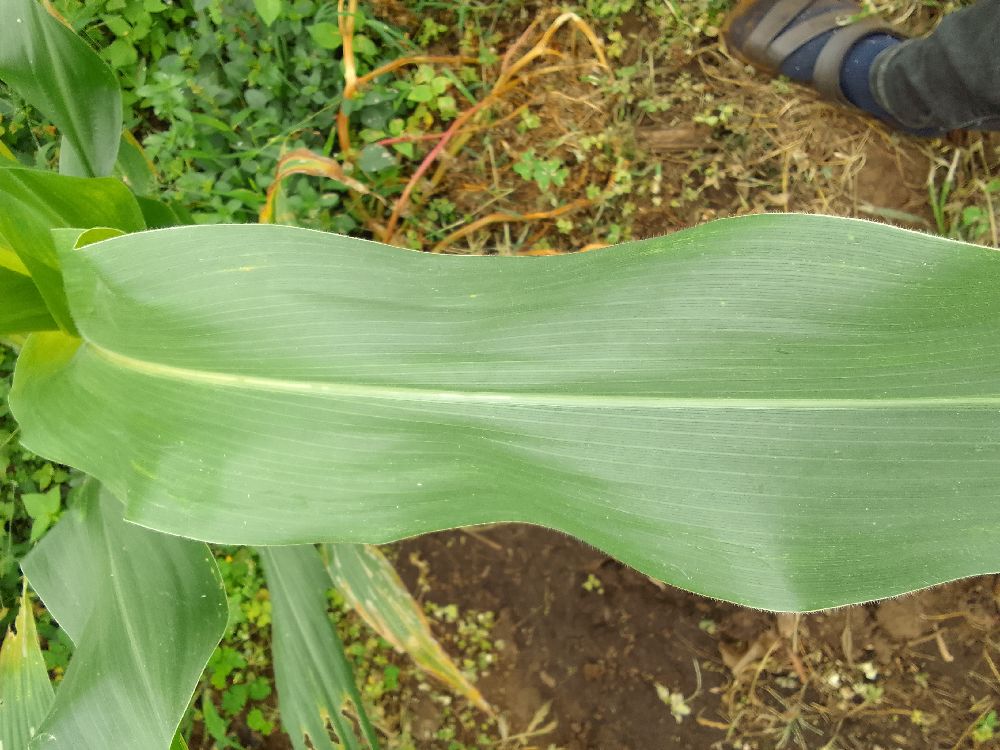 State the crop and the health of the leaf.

maize, healthy
